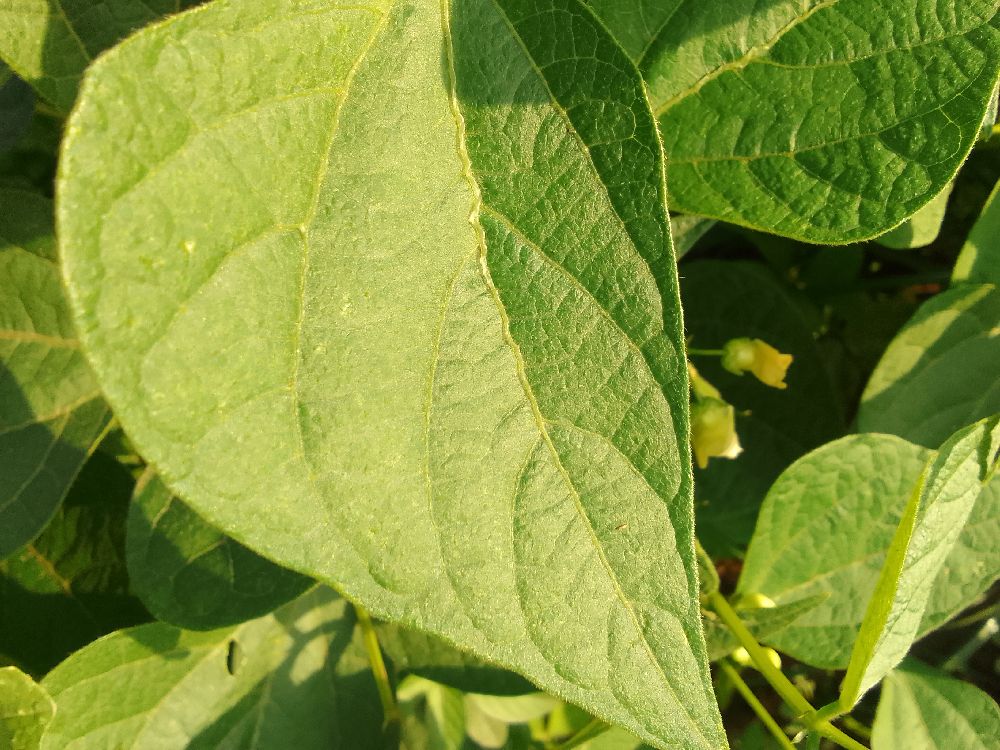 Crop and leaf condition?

common bean, healthy
